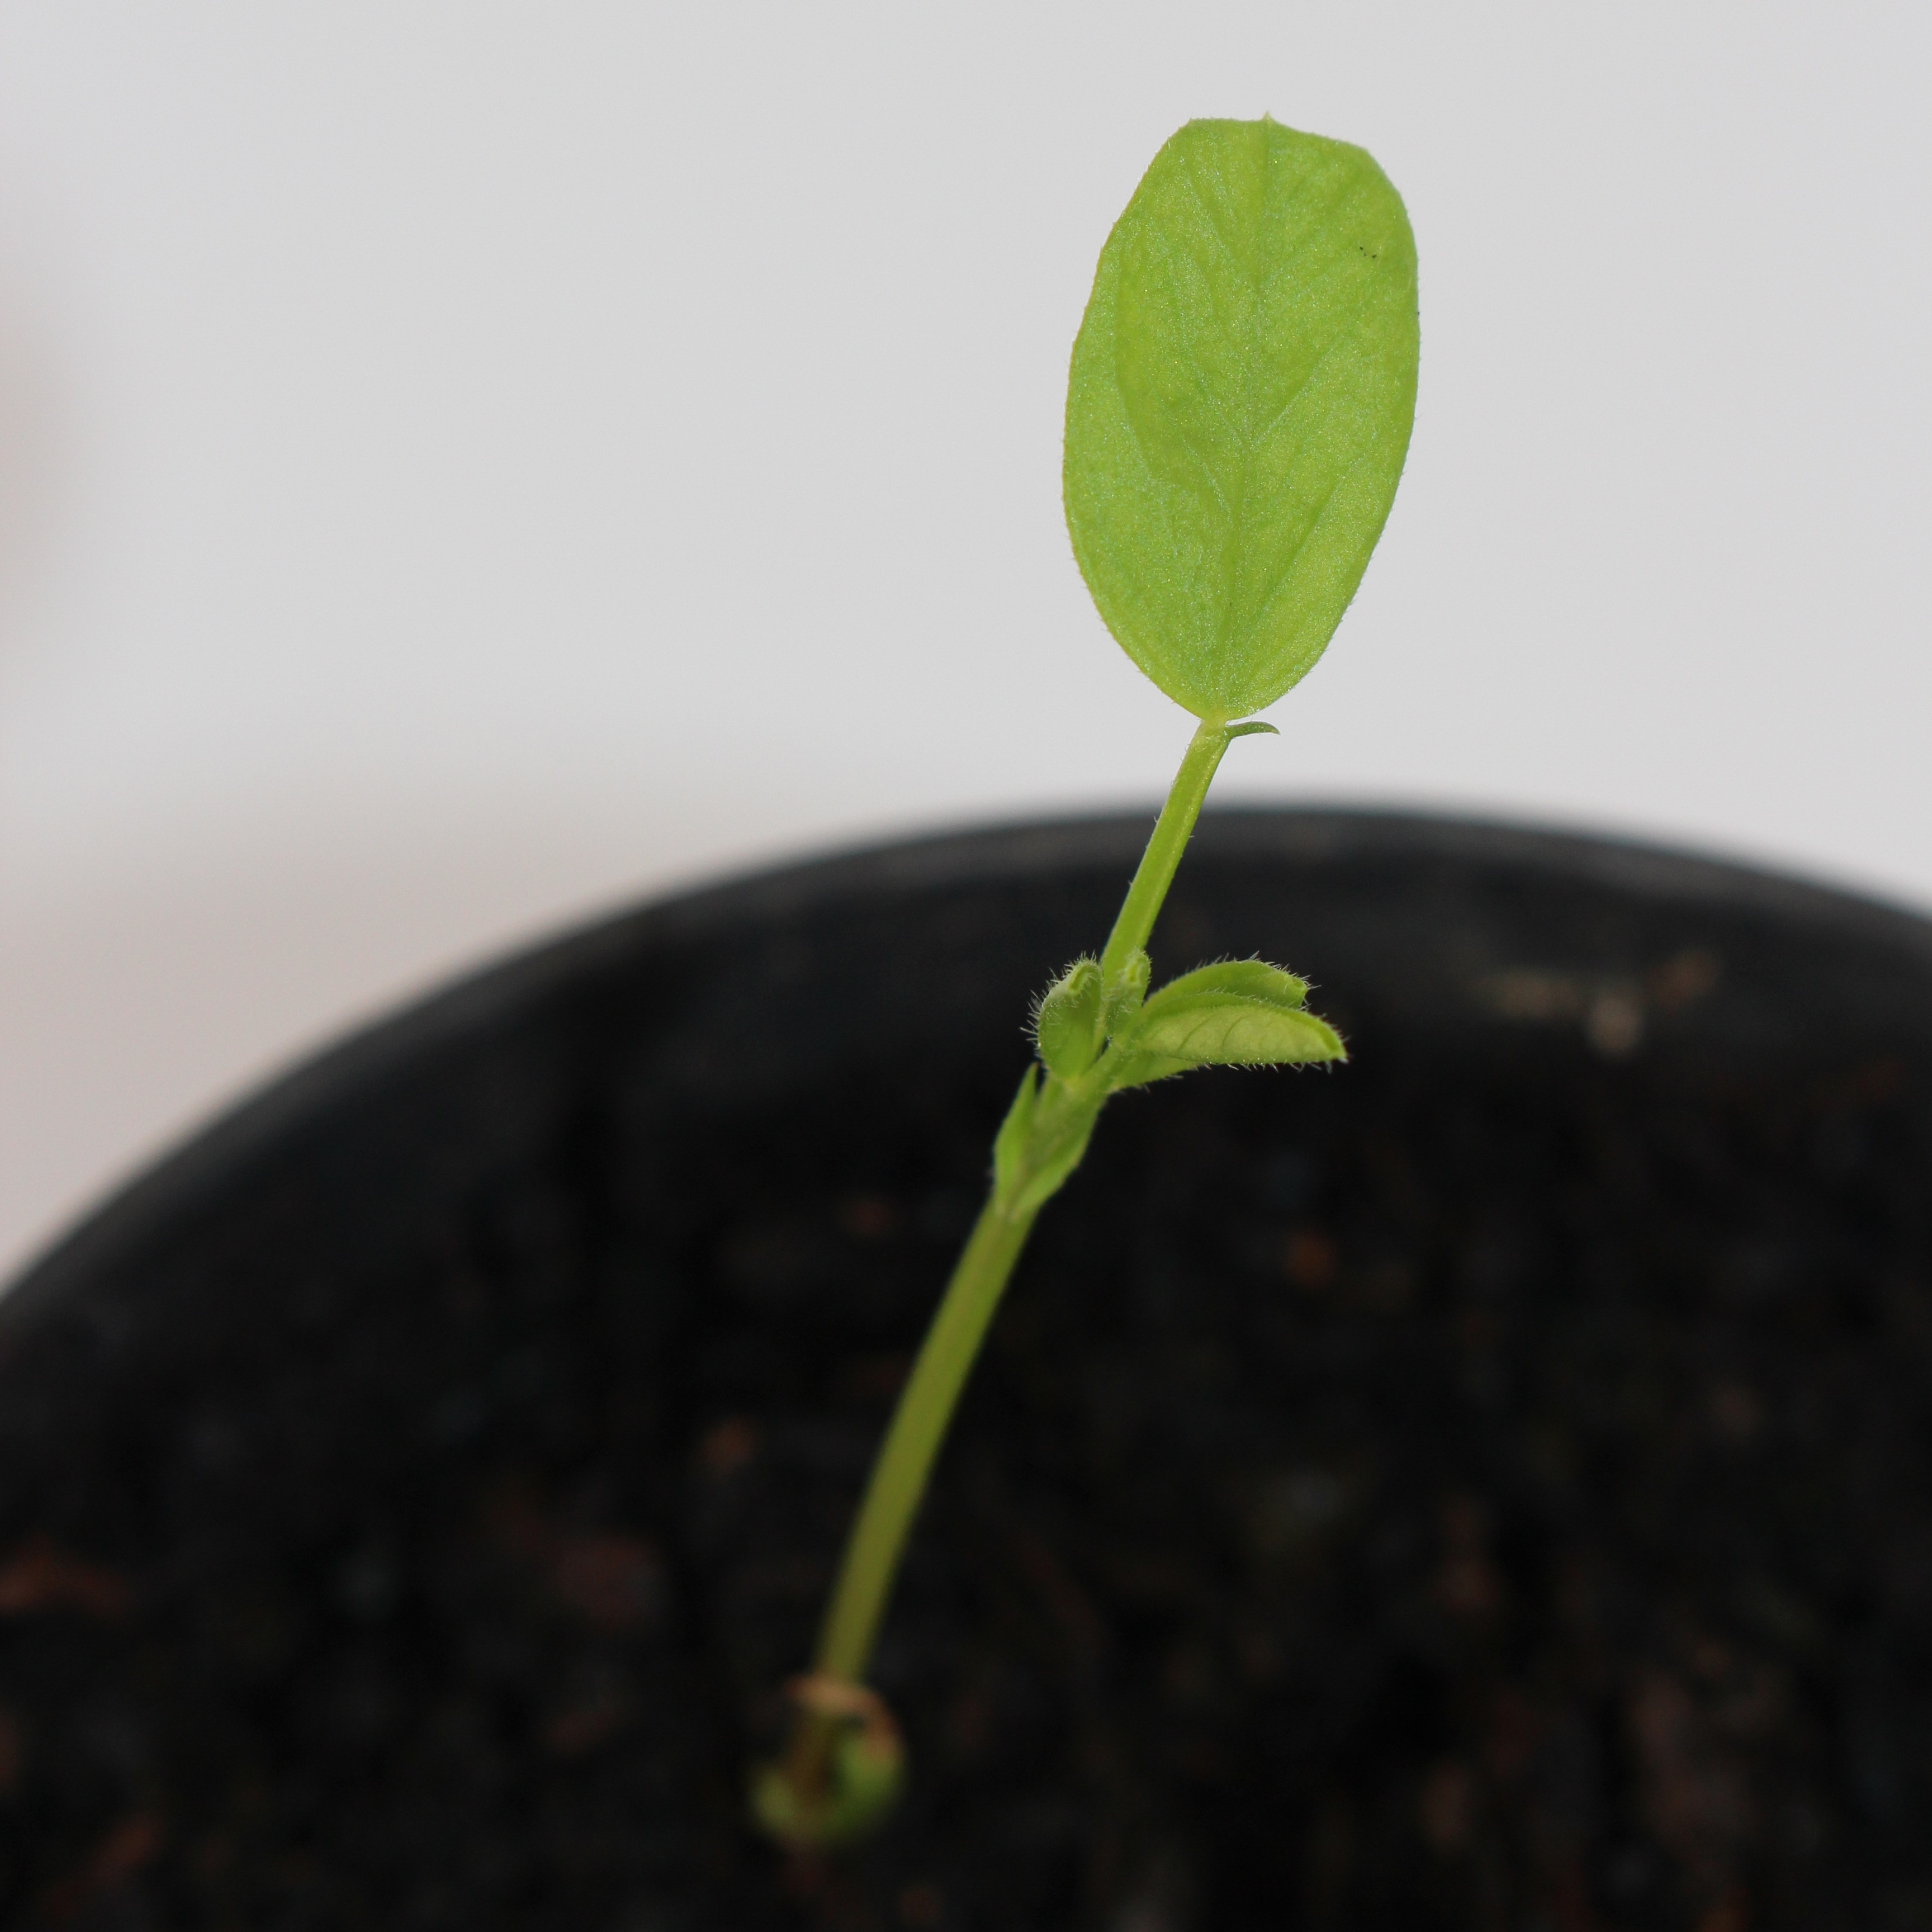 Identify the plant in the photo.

Vicia sativa
